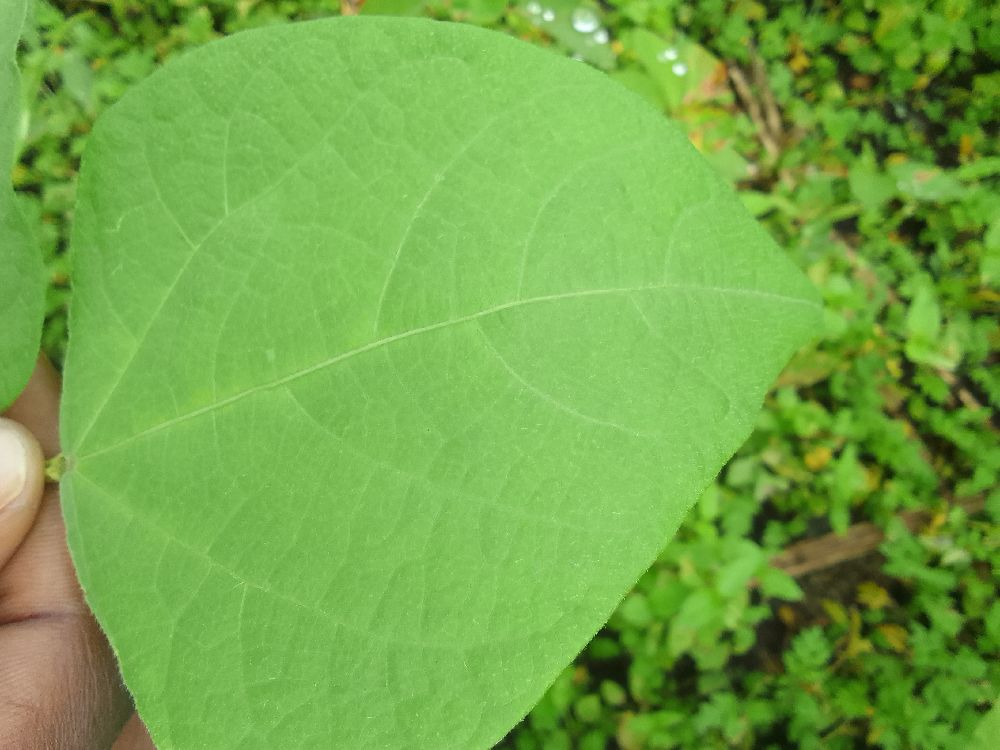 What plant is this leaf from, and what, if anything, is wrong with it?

common bean, healthy
